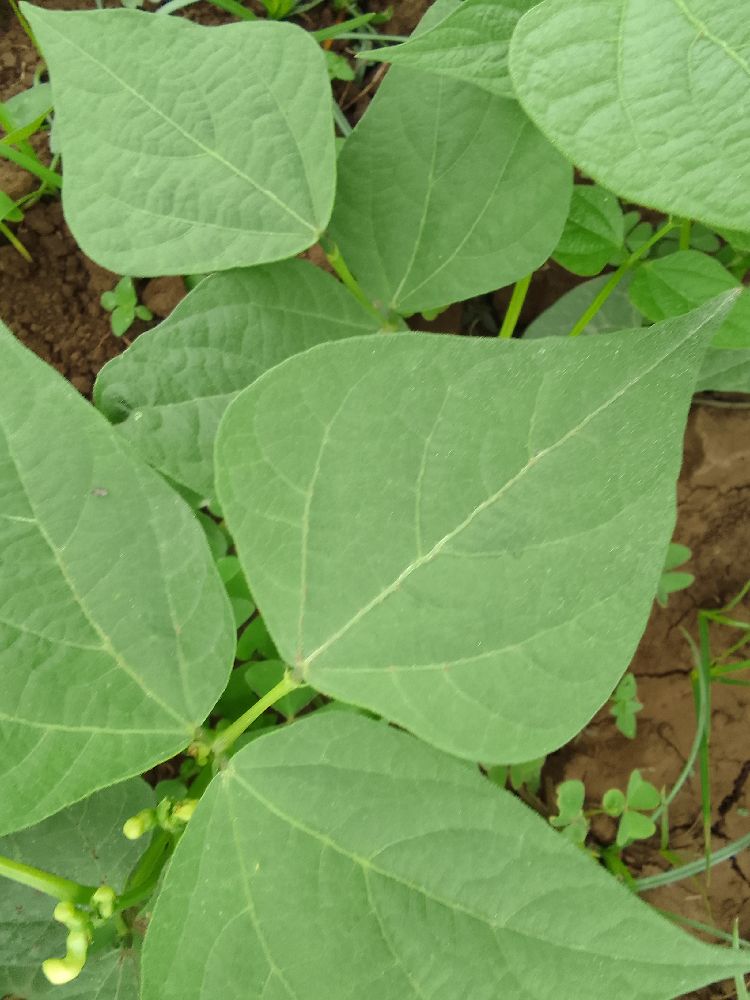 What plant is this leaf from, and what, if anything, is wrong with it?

common bean, healthy
